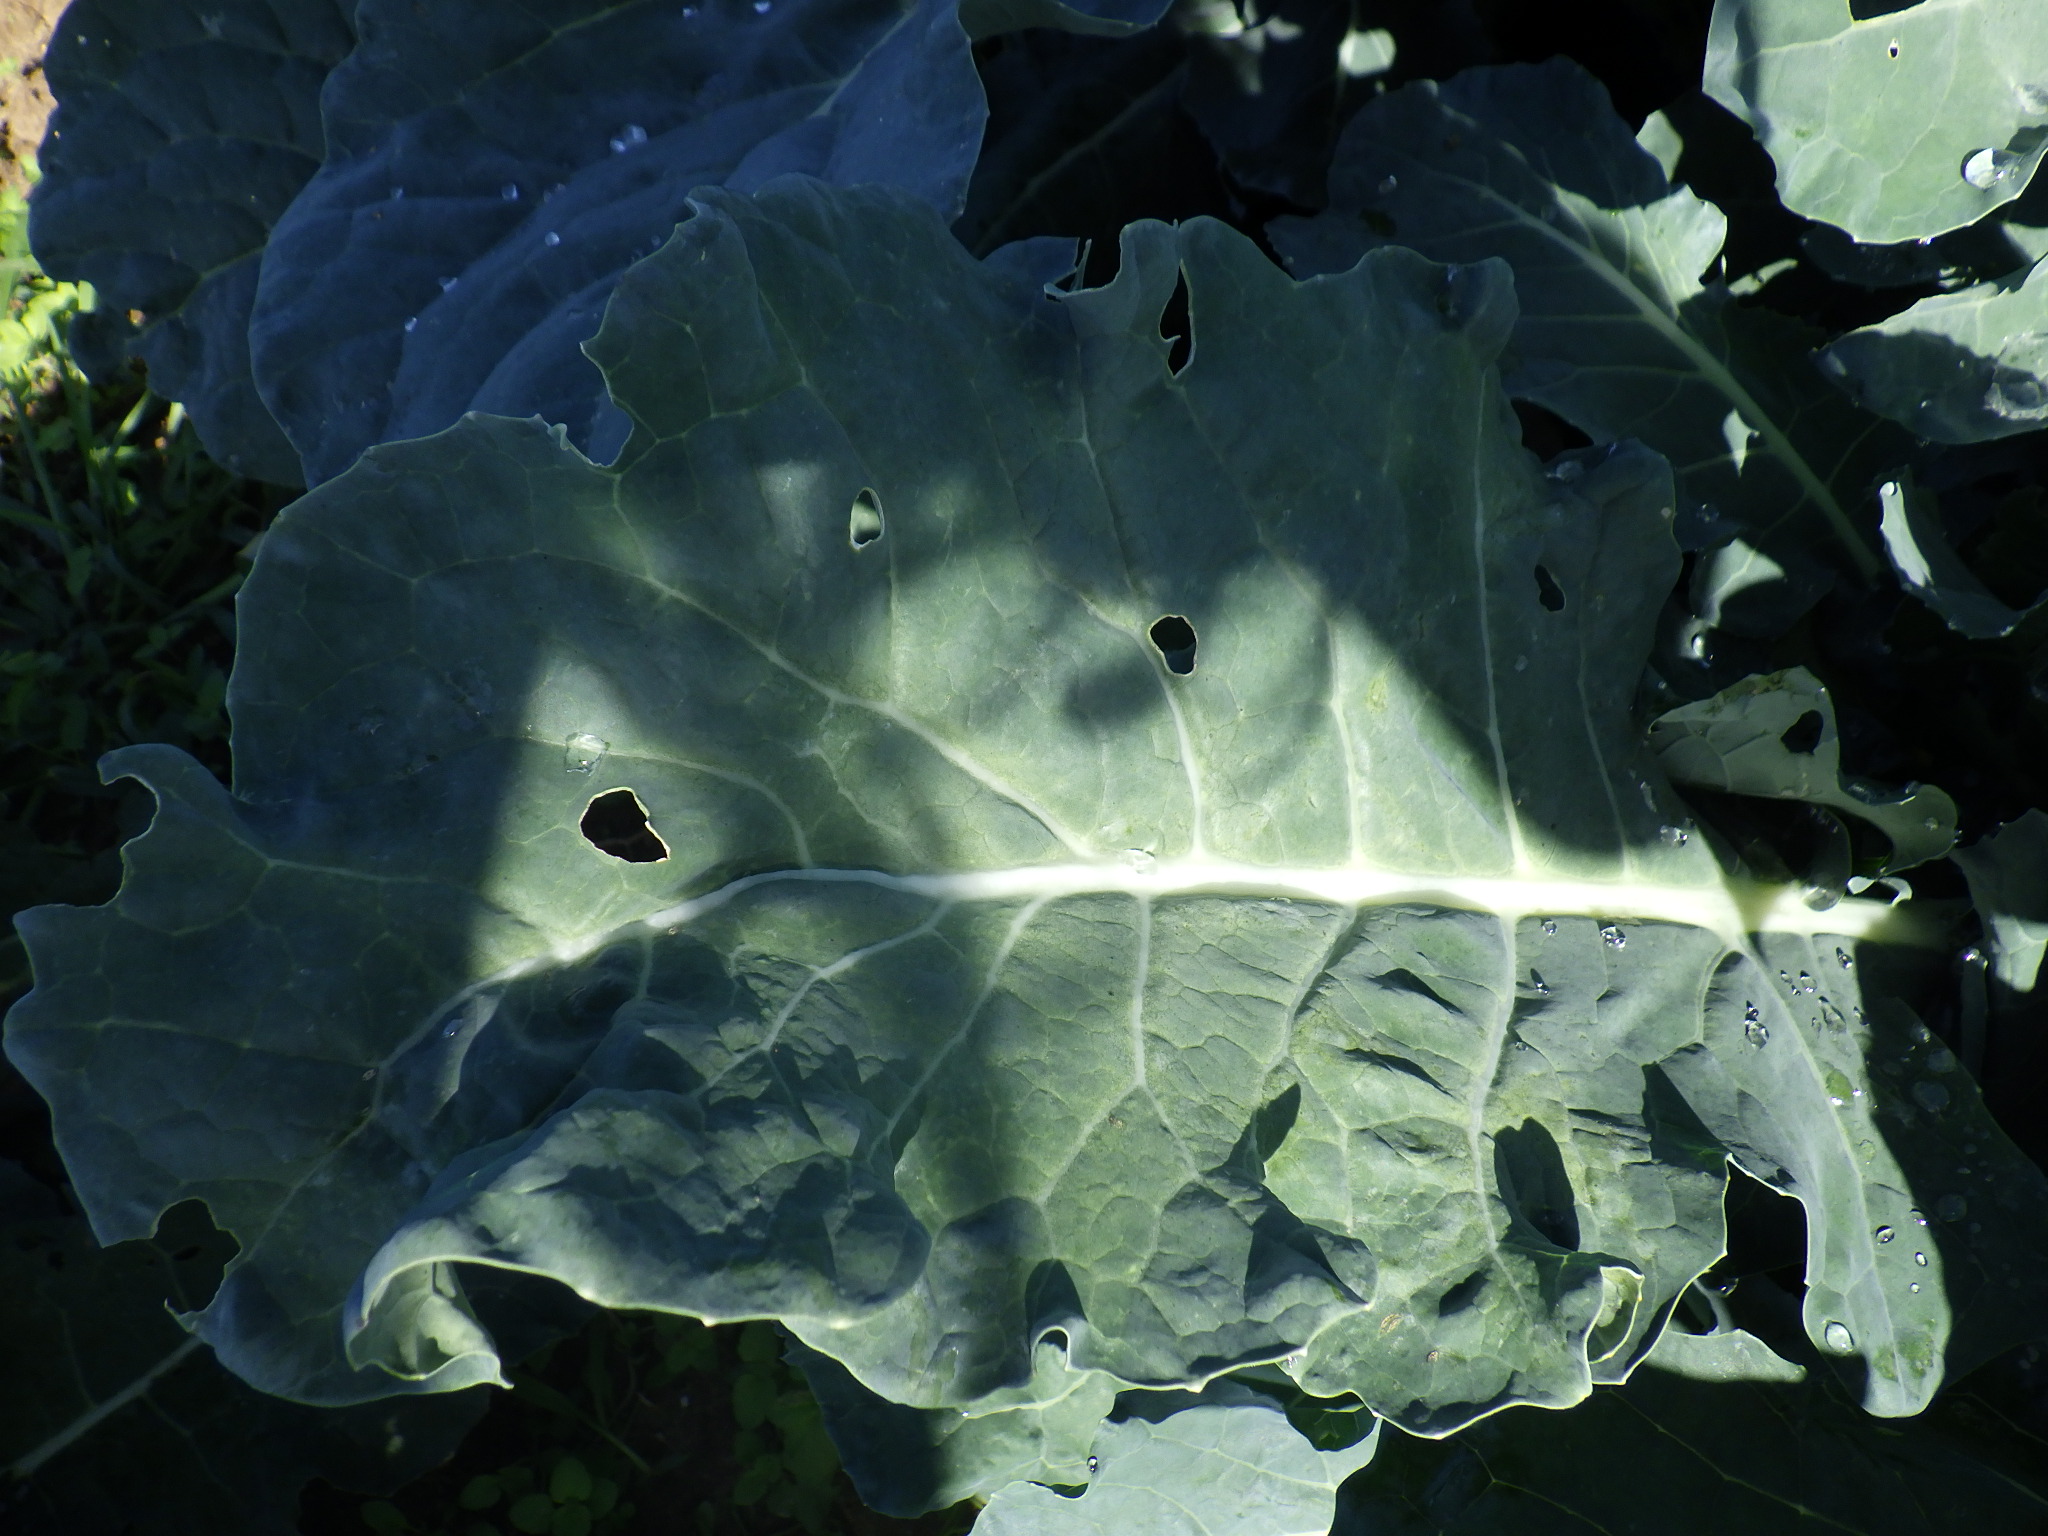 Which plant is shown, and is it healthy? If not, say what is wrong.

broccoli, phytophagous
